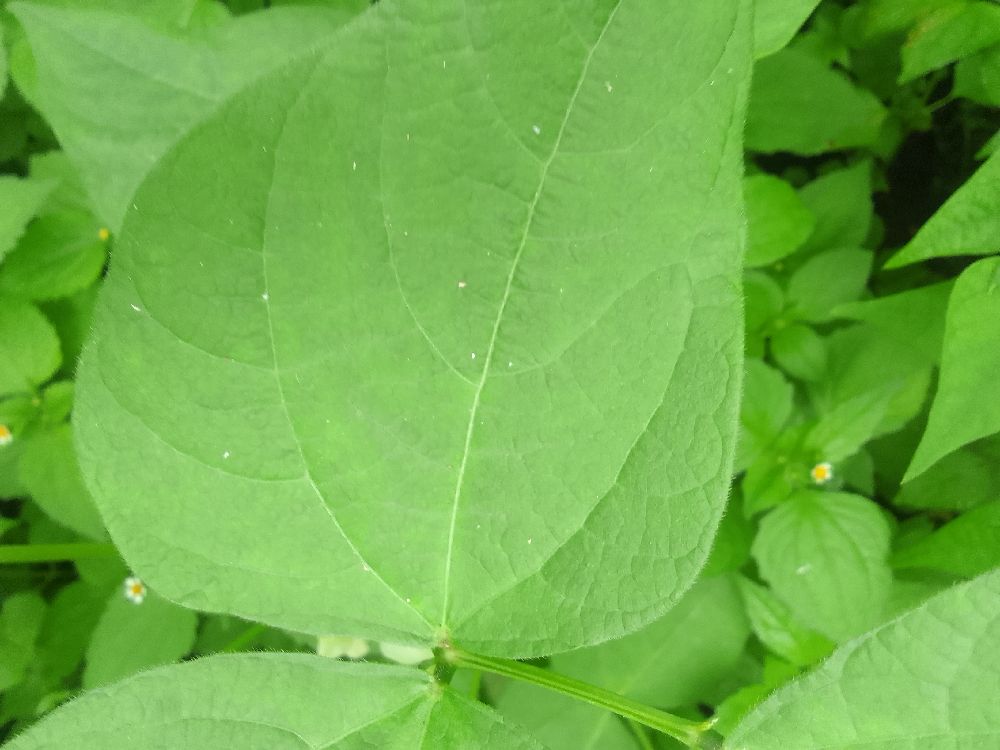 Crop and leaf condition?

common bean, healthy
